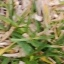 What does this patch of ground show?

grass
